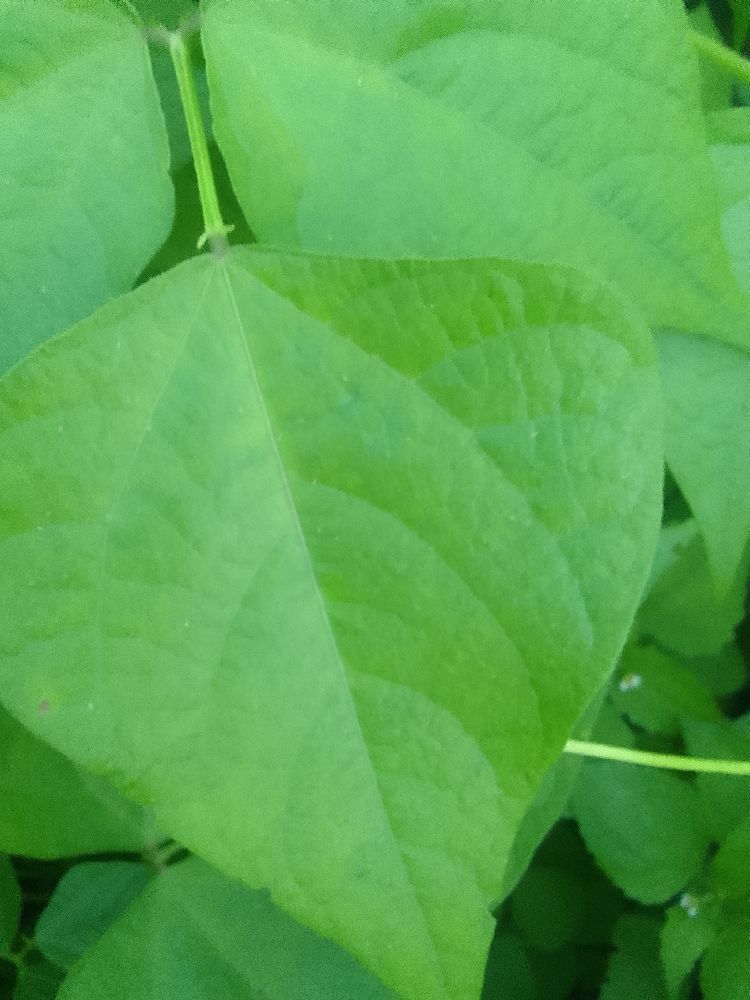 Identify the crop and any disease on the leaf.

common bean, healthy
